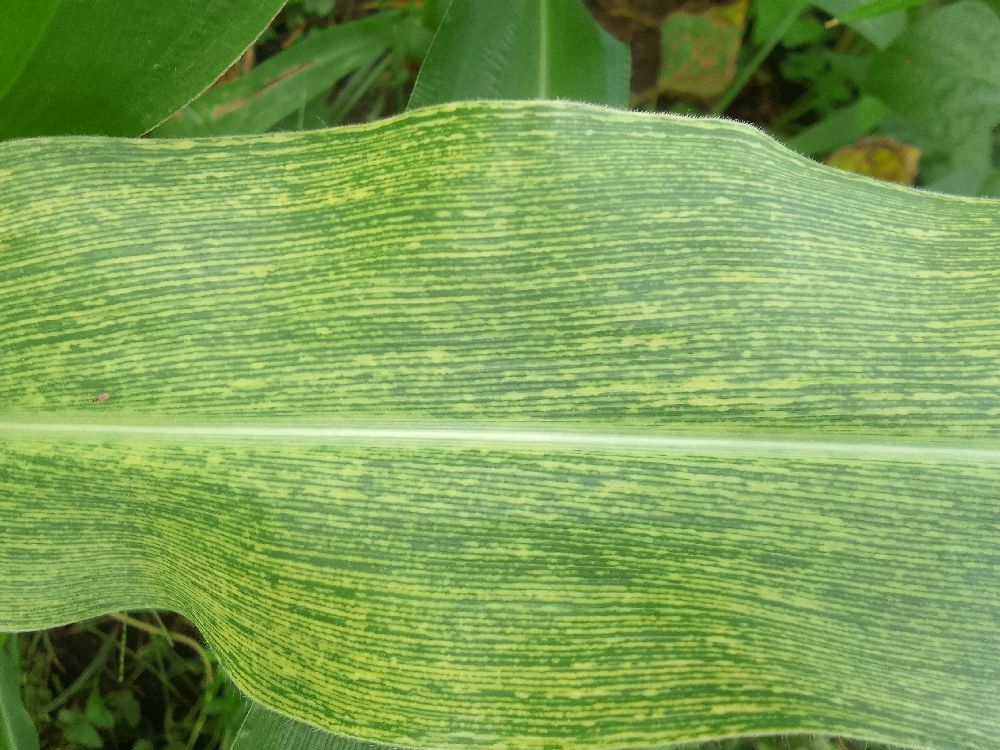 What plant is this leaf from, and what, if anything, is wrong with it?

maize, maize streak virus
